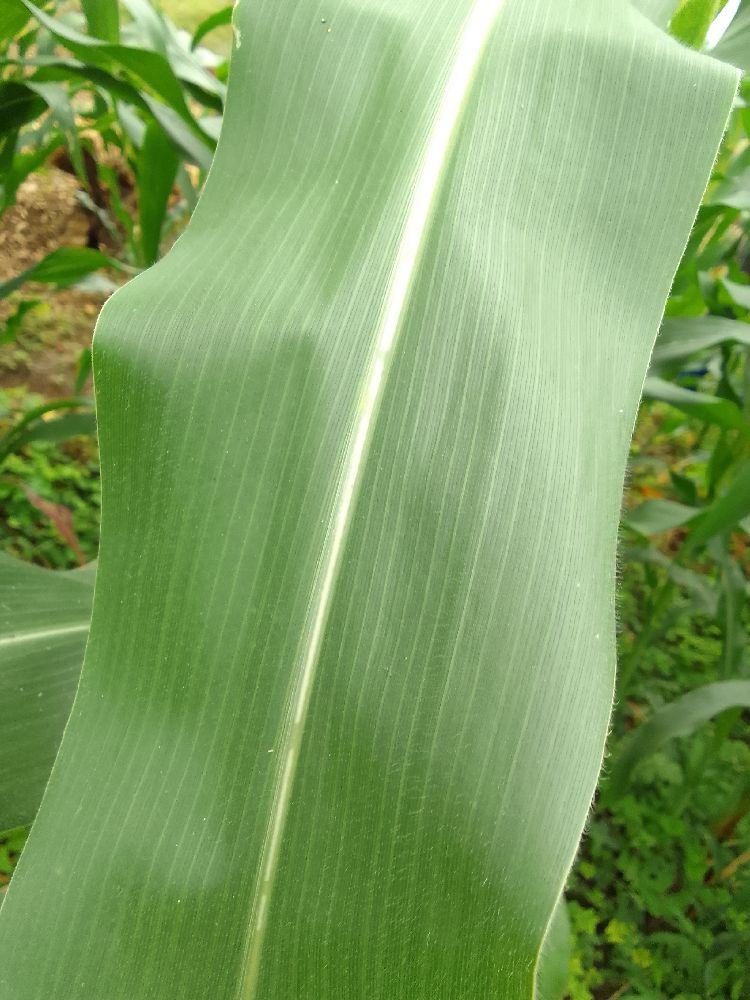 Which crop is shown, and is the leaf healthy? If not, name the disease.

maize, healthy
